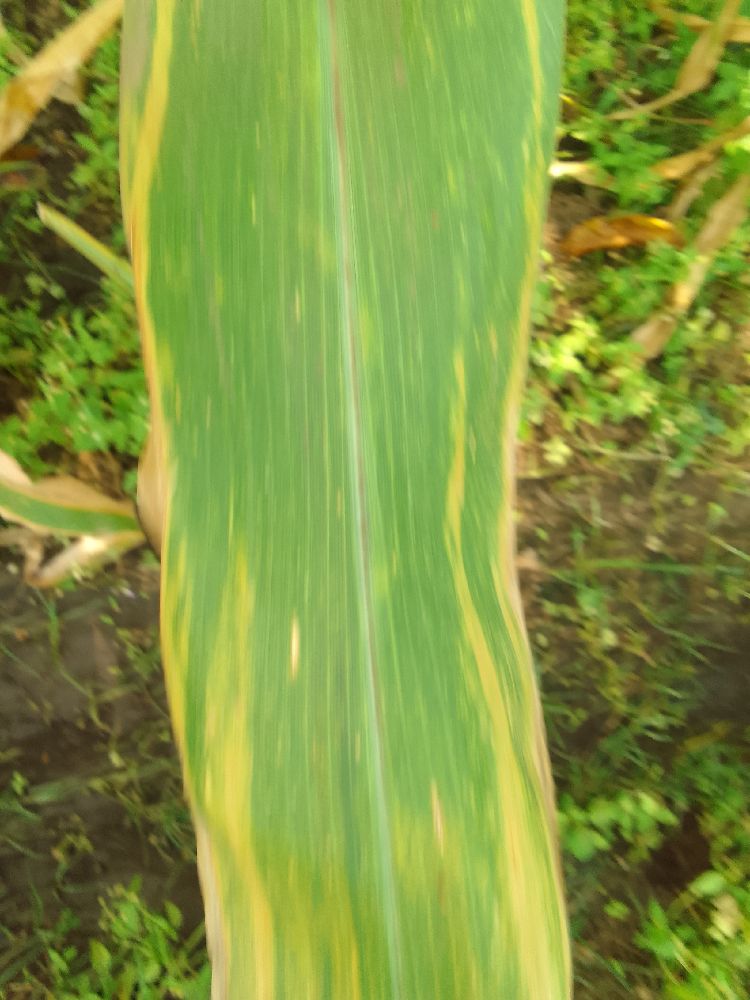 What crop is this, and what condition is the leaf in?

maize, maize lethal necrosis
